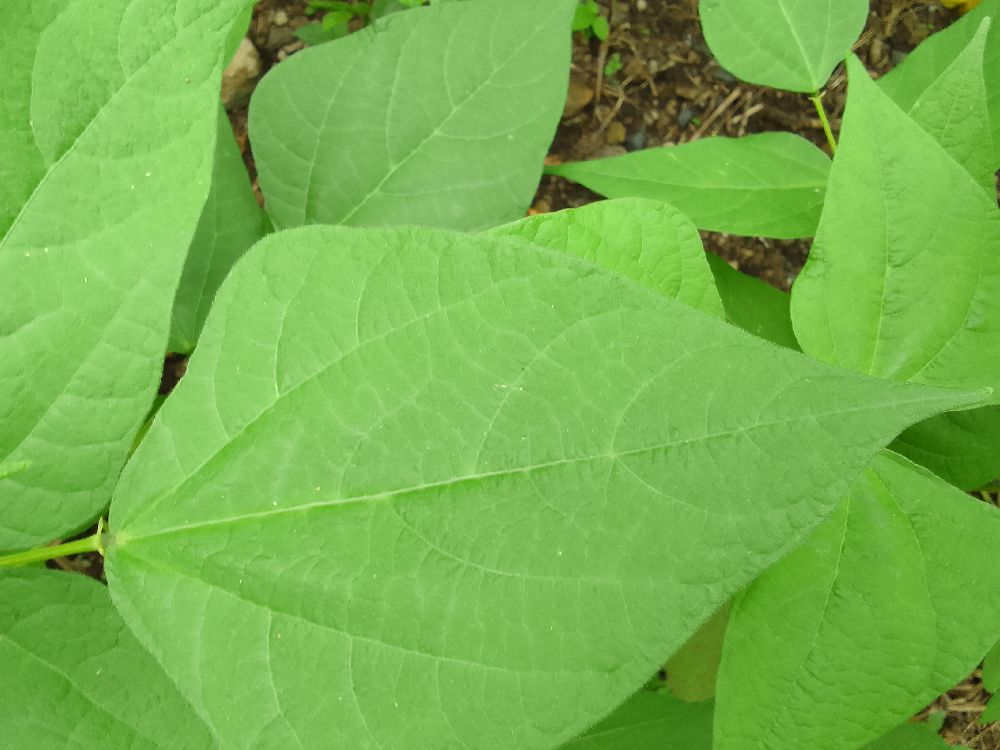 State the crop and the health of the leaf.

common bean, healthy
